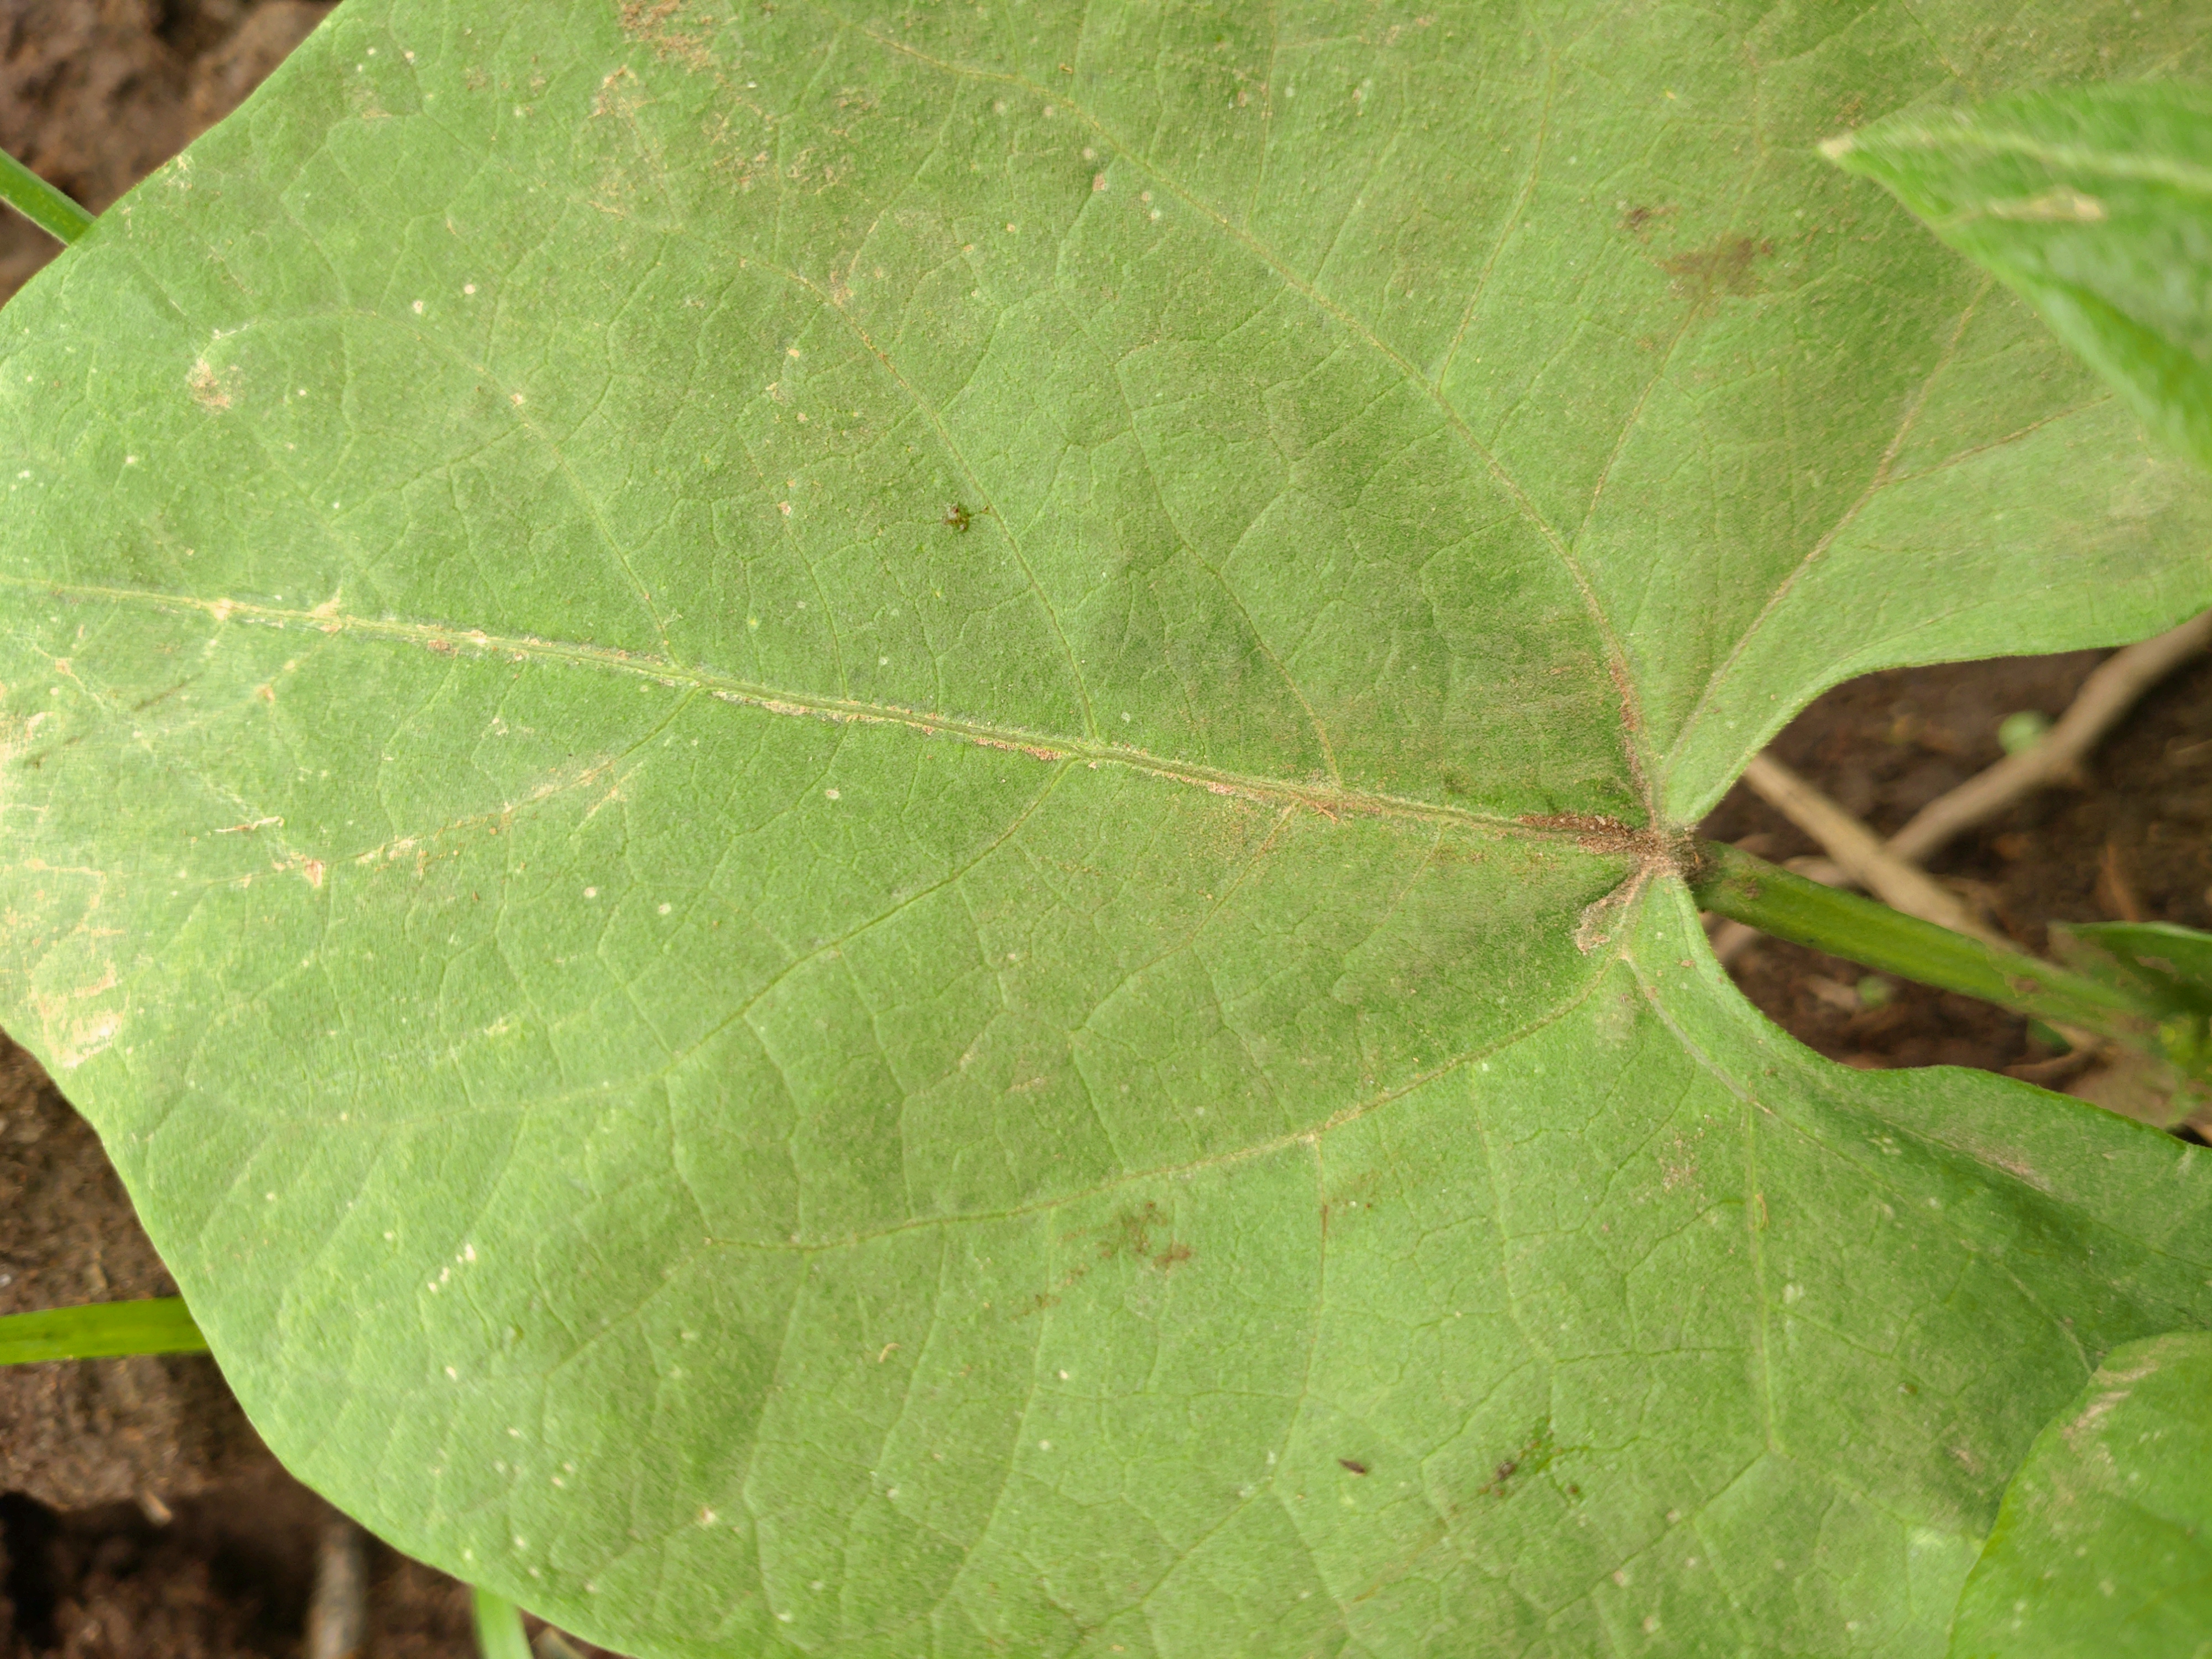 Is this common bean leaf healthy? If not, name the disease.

healthy
